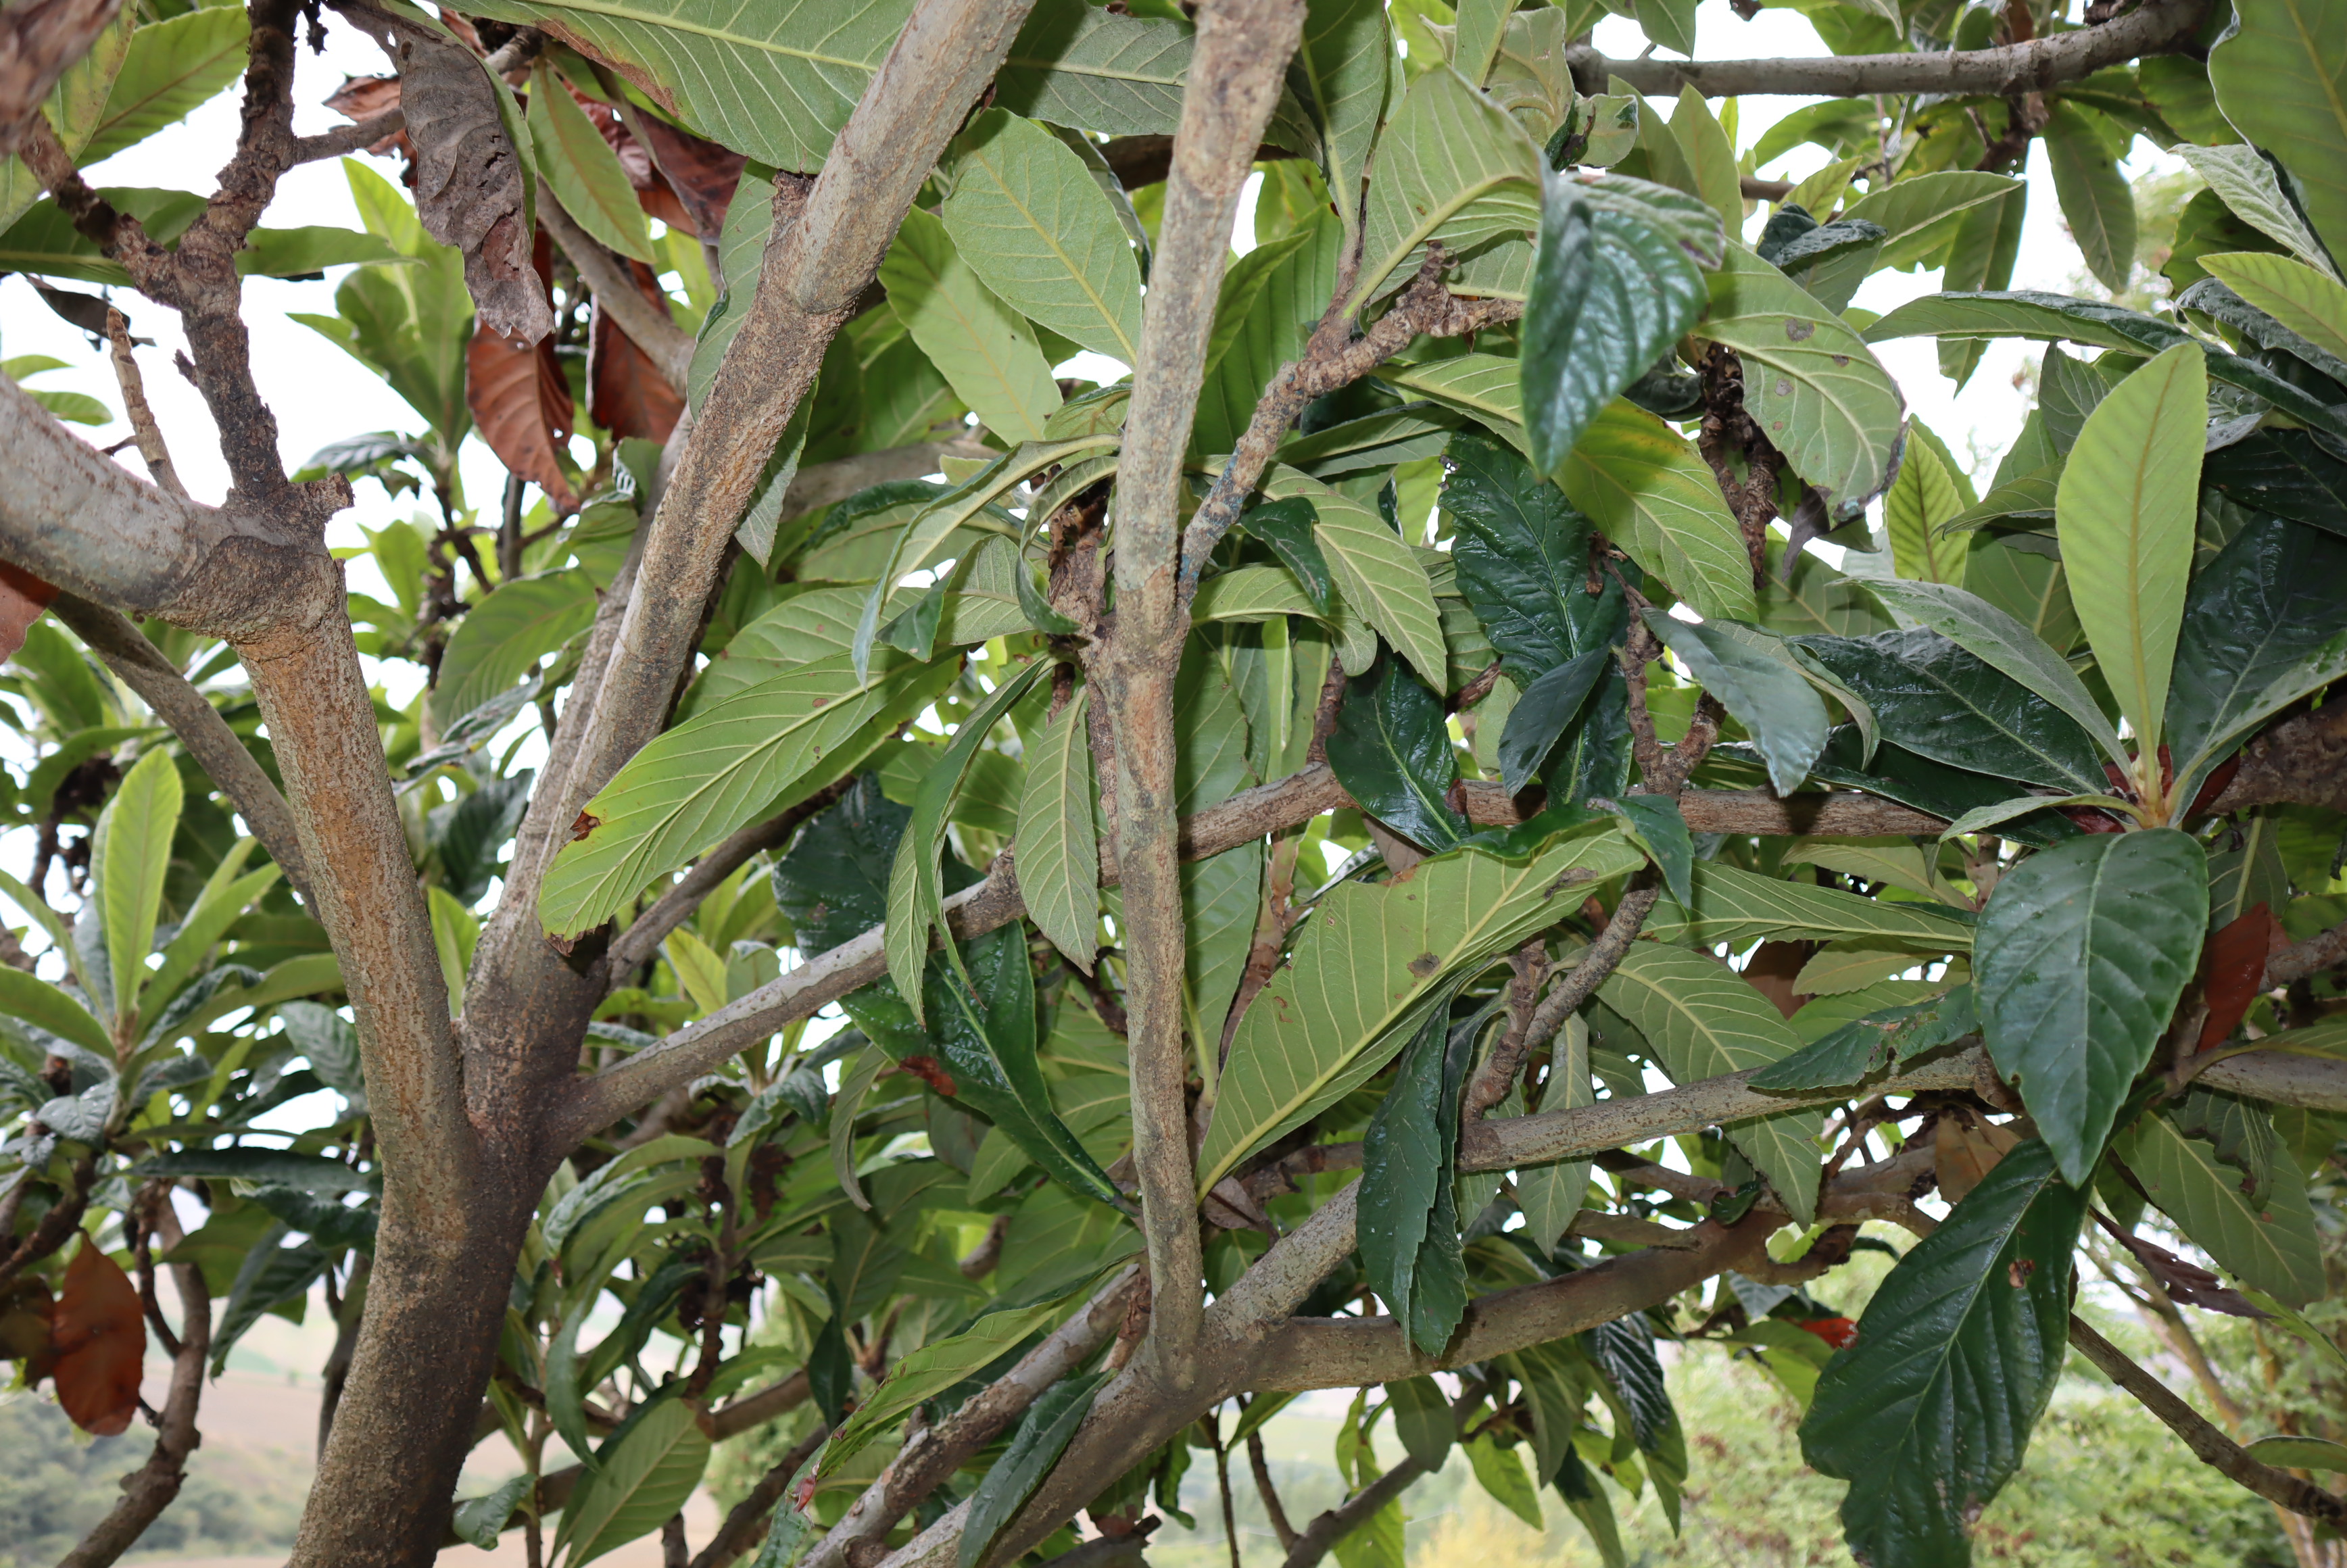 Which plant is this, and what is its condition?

japanese medlar, scab
